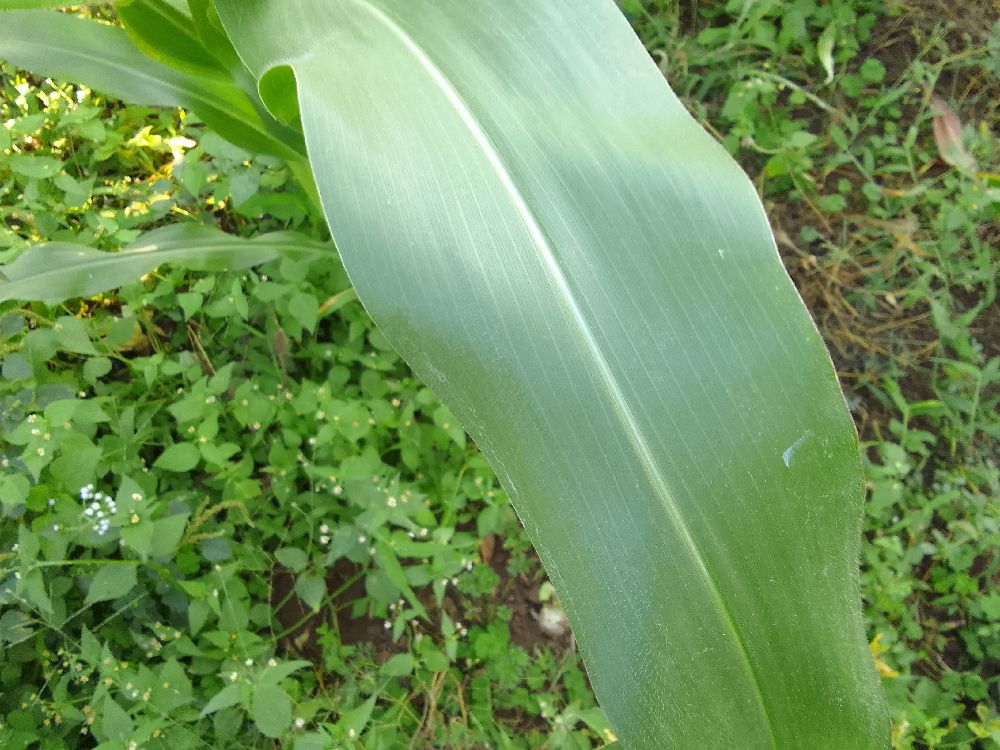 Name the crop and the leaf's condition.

maize, healthy
